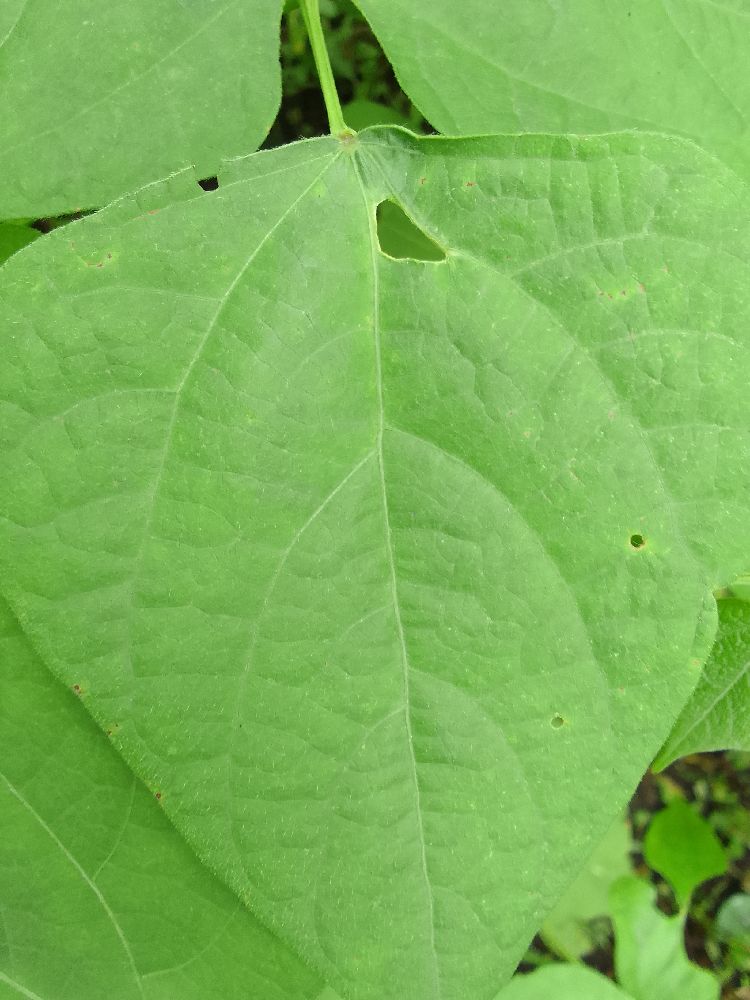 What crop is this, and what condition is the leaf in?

common bean, healthy
